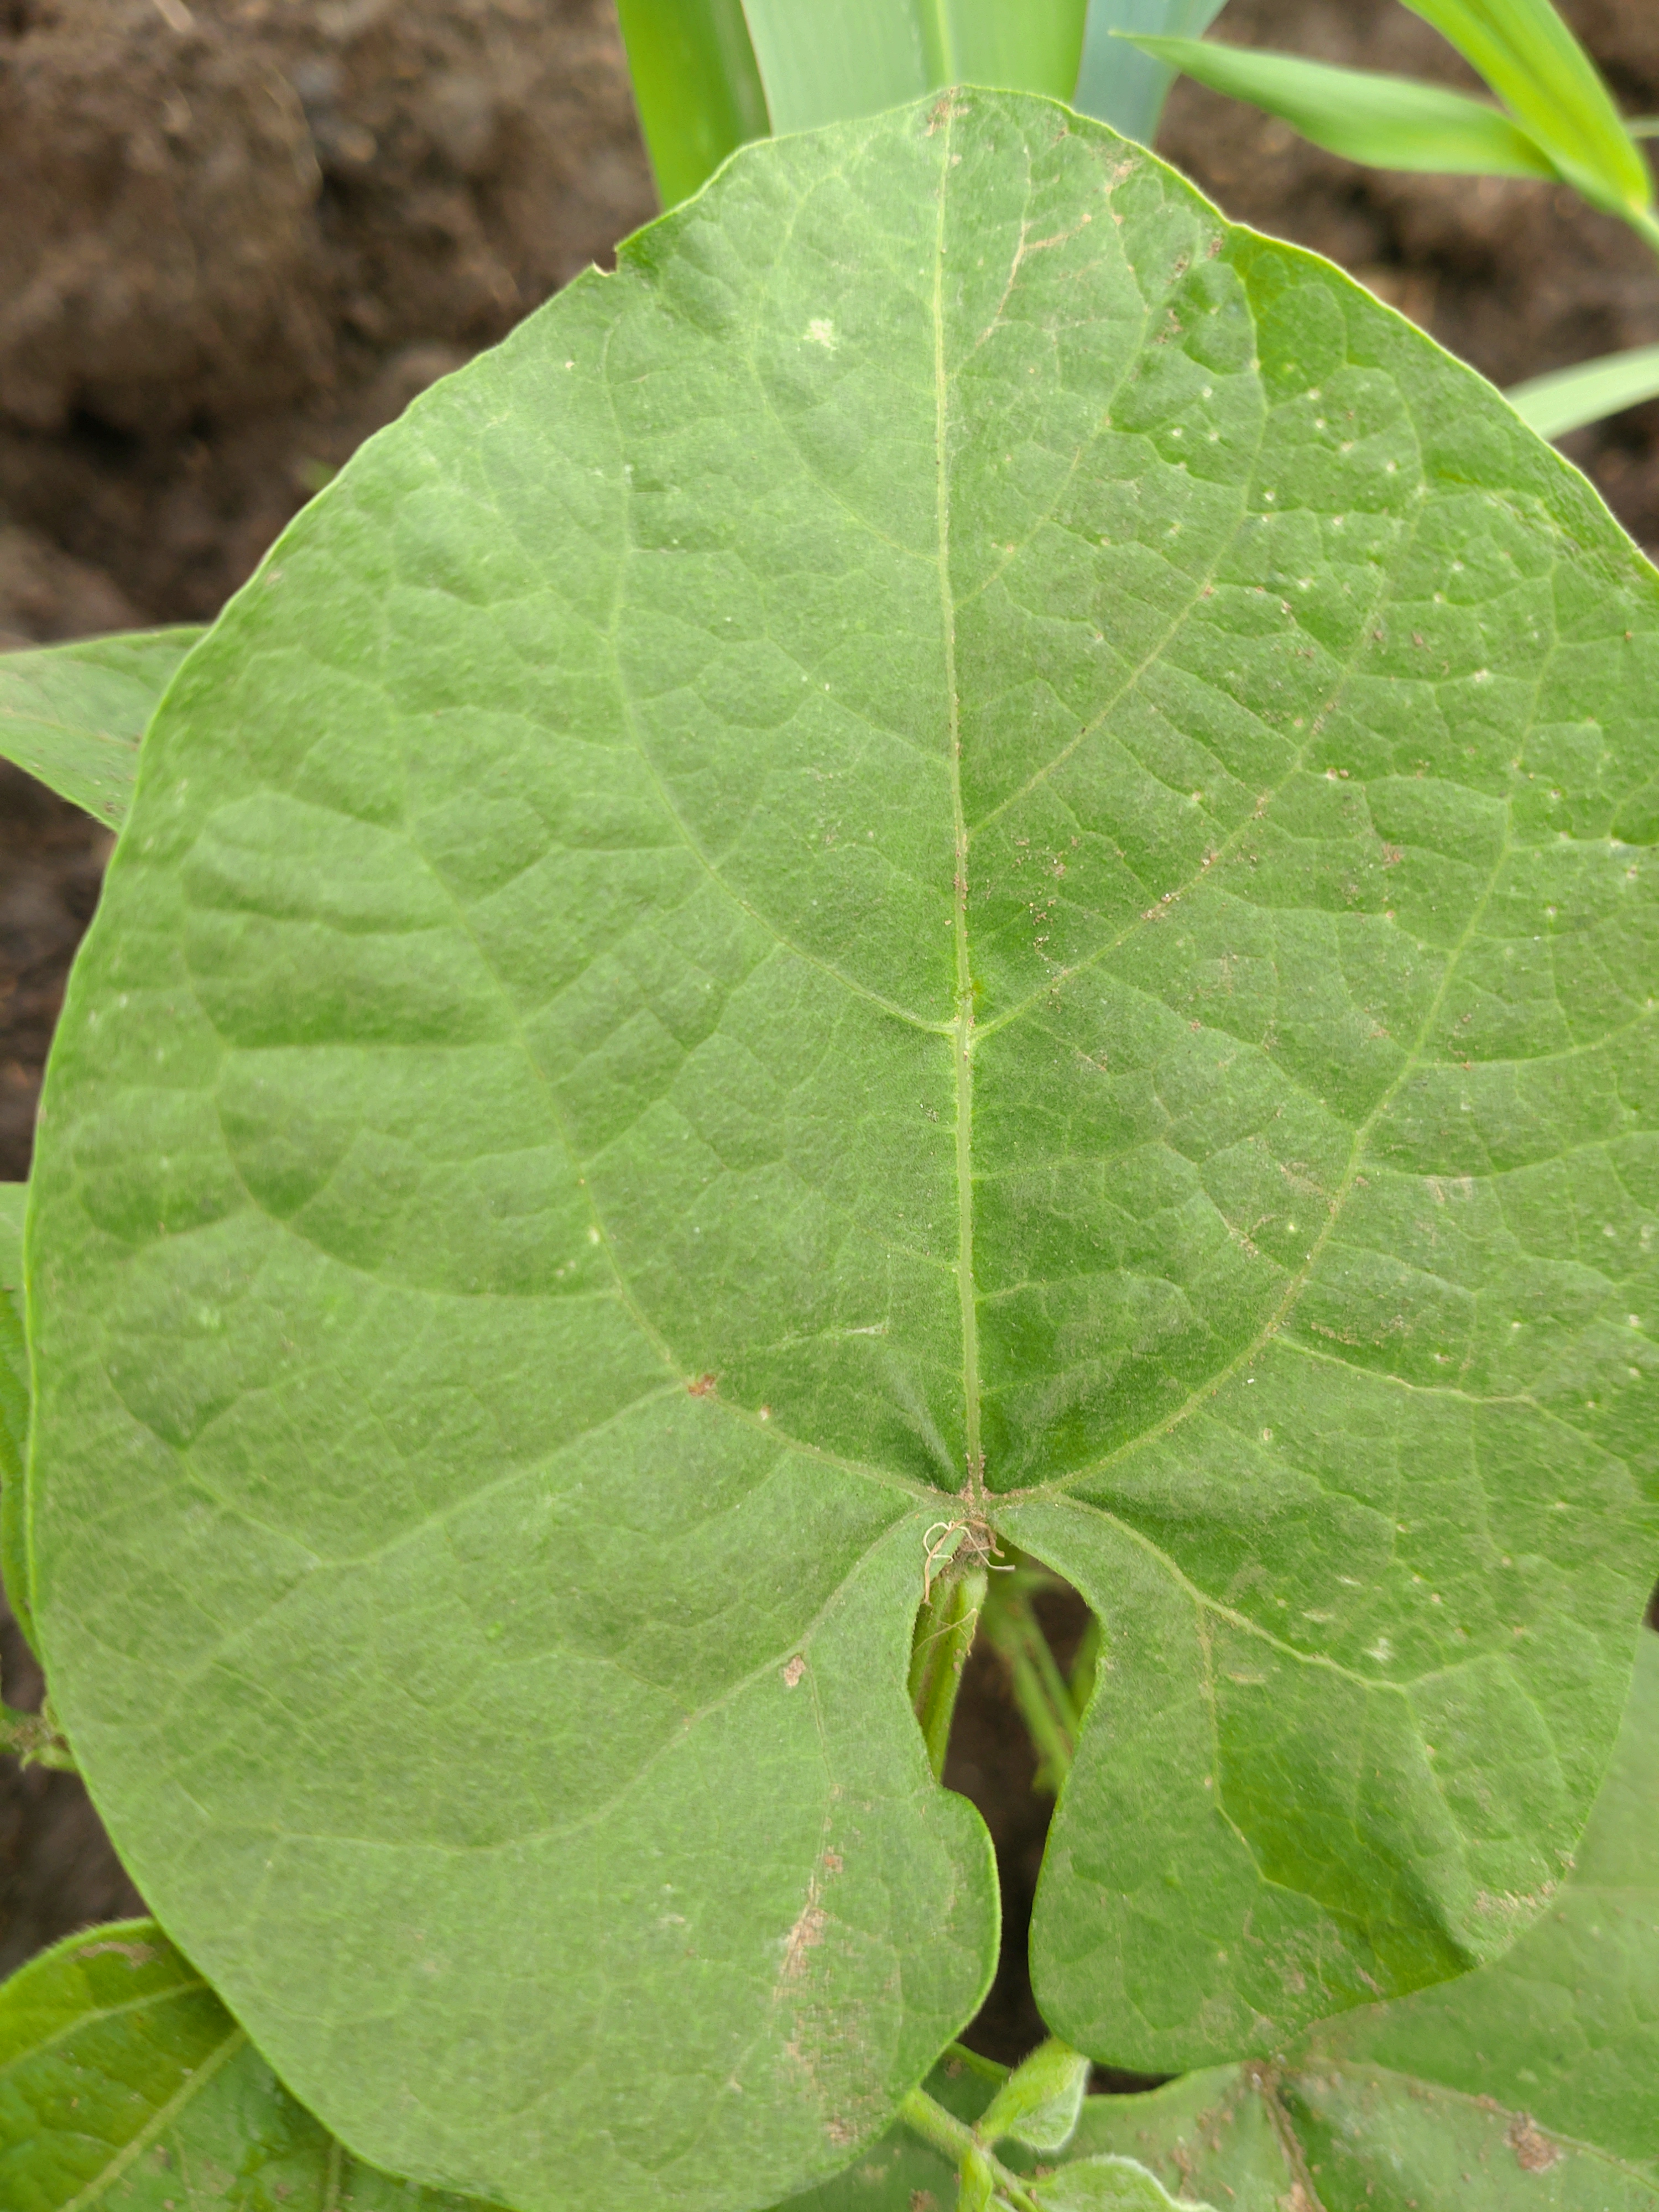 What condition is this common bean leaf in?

healthy
